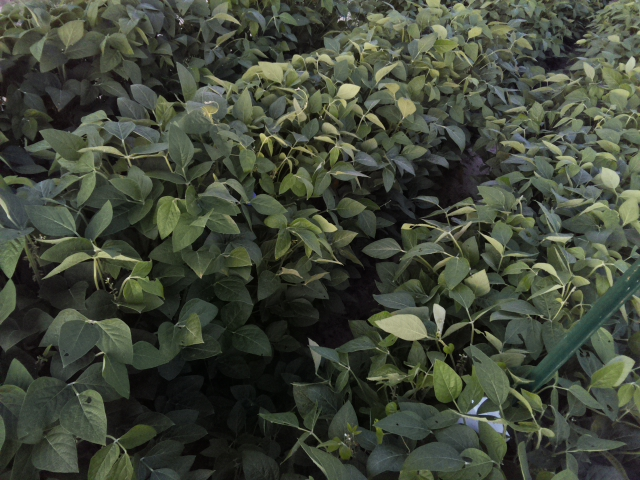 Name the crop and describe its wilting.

soybean, leaflets folding inward at secondary pulvinus with no turgor loss in leaflets or petioles
